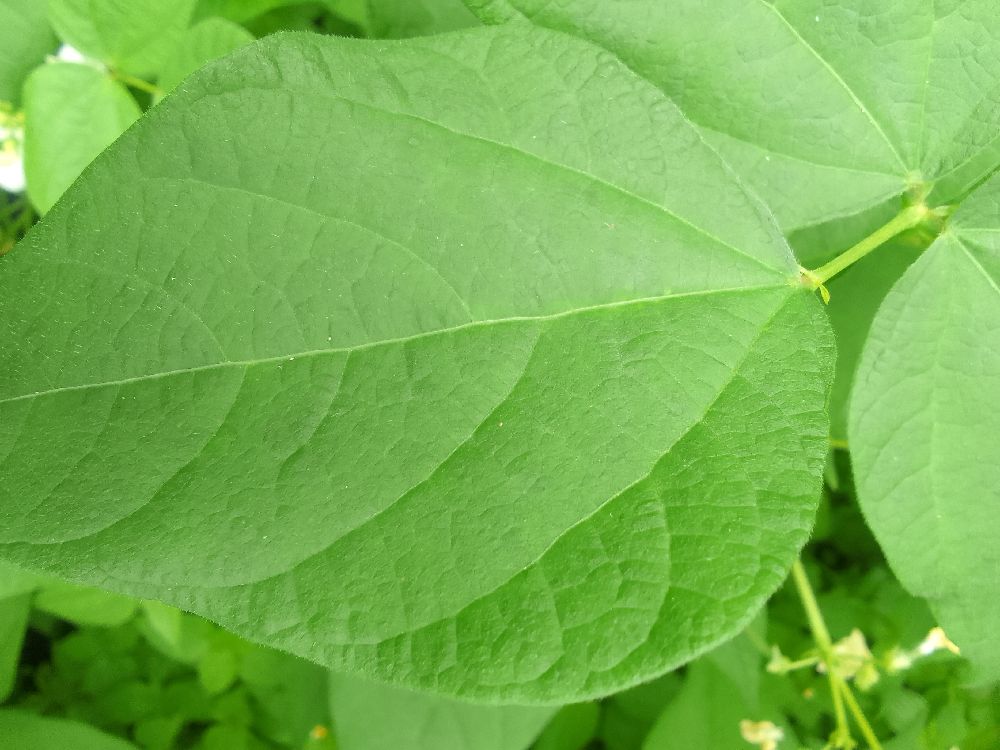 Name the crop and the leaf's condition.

common bean, healthy
